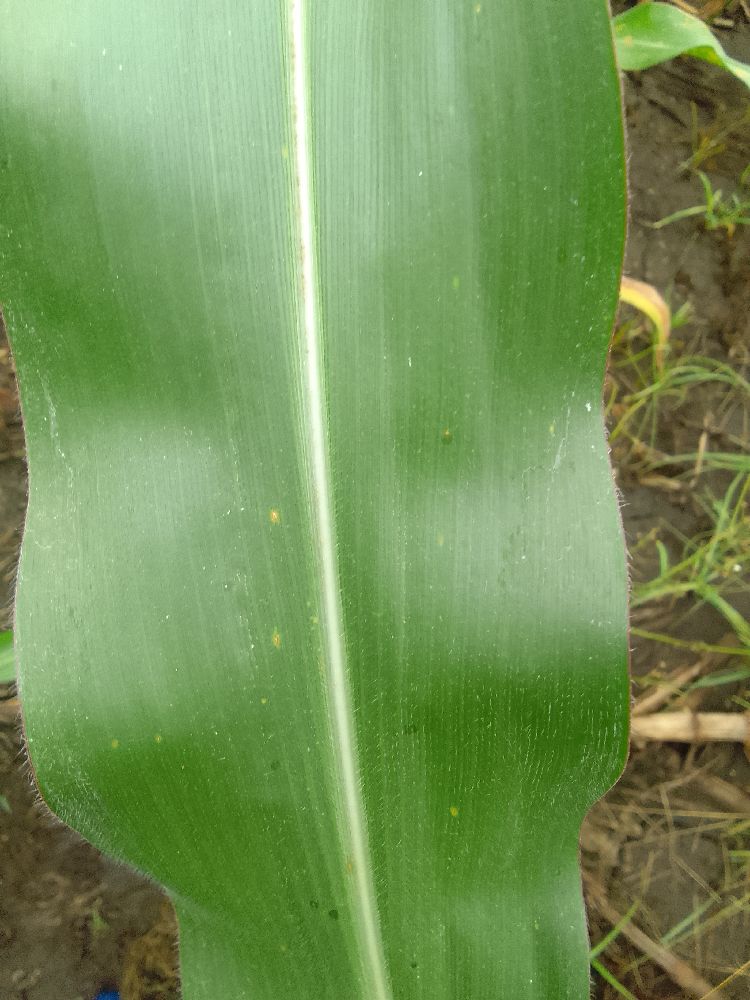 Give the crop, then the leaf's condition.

maize, healthy
